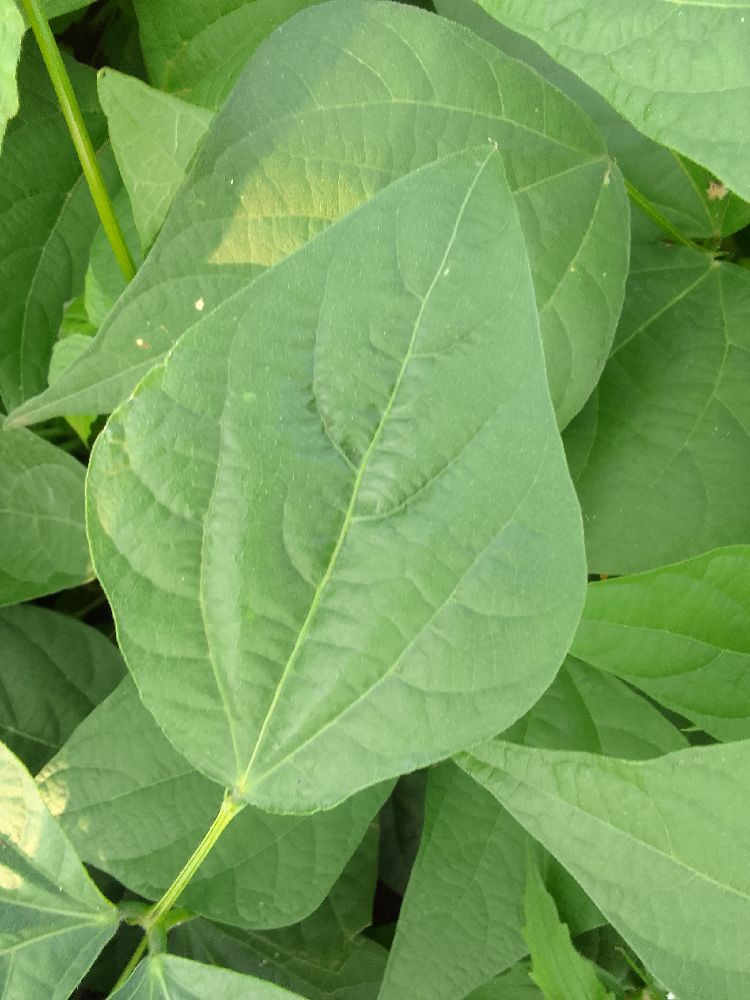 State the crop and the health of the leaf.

common bean, healthy
